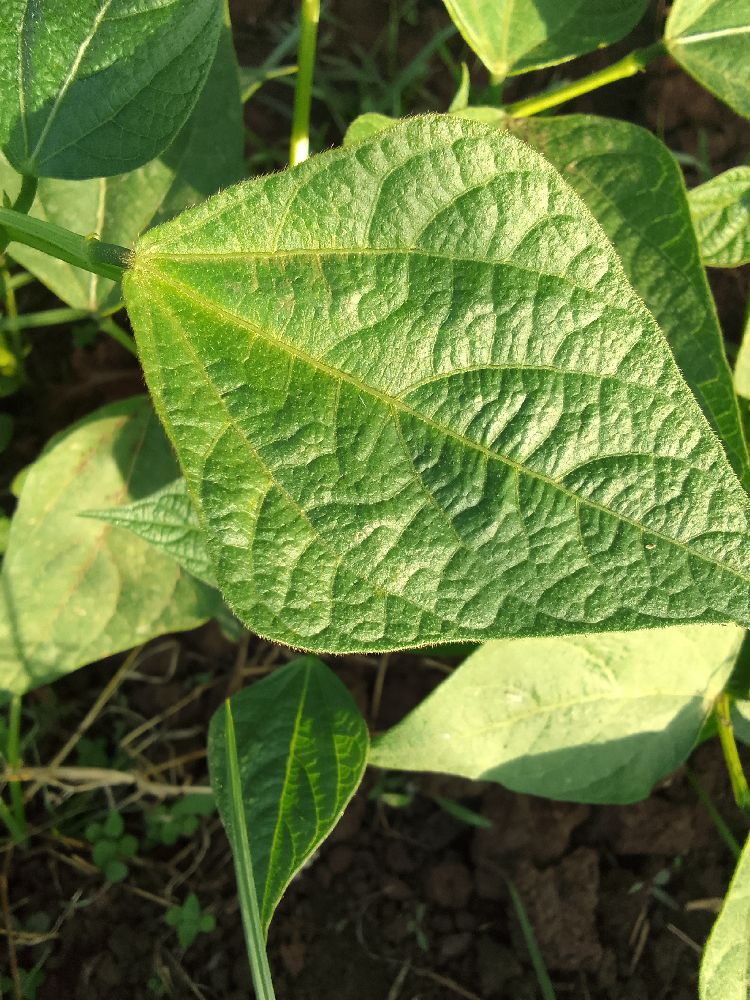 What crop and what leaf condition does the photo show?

common bean, healthy
